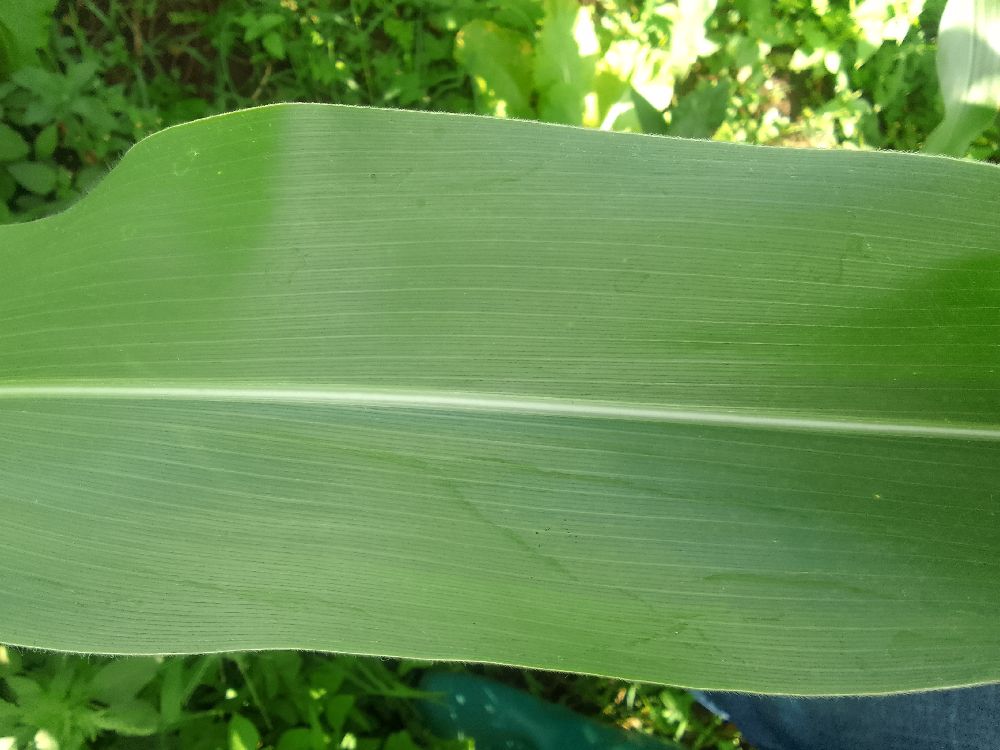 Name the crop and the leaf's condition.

maize, healthy
